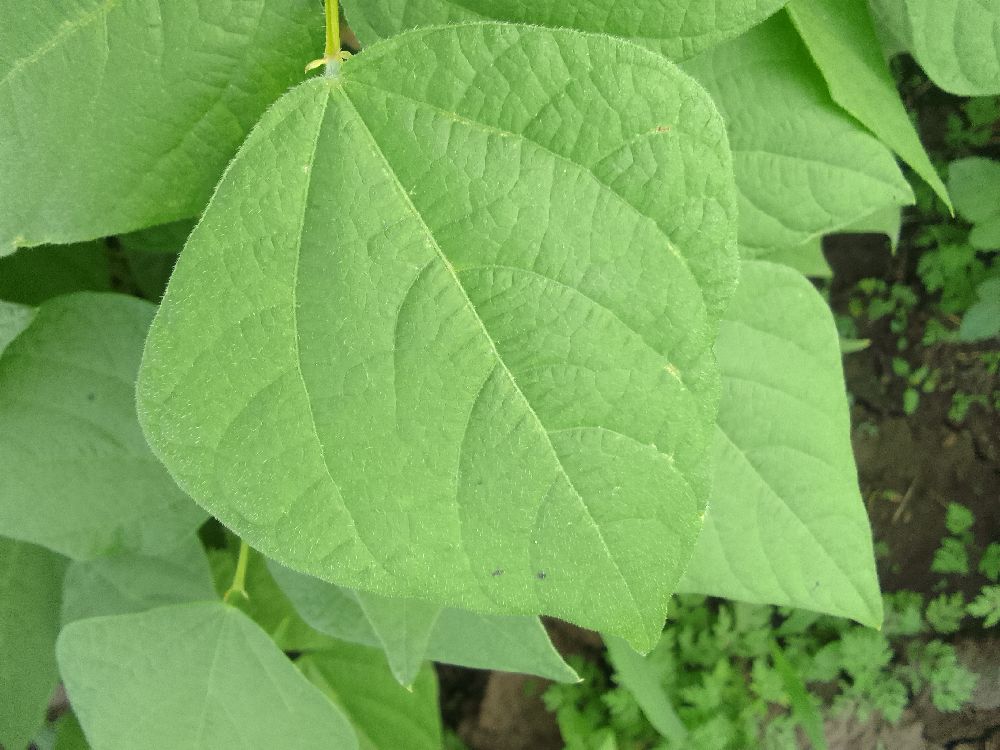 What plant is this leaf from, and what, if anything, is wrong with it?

common bean, healthy
